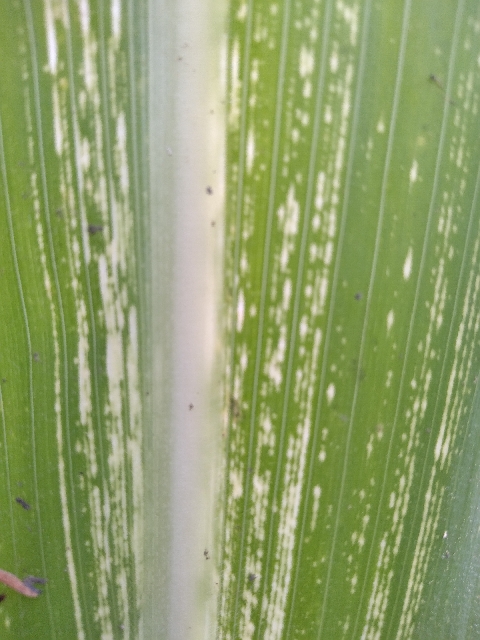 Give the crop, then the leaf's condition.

maize, maize streak virus
